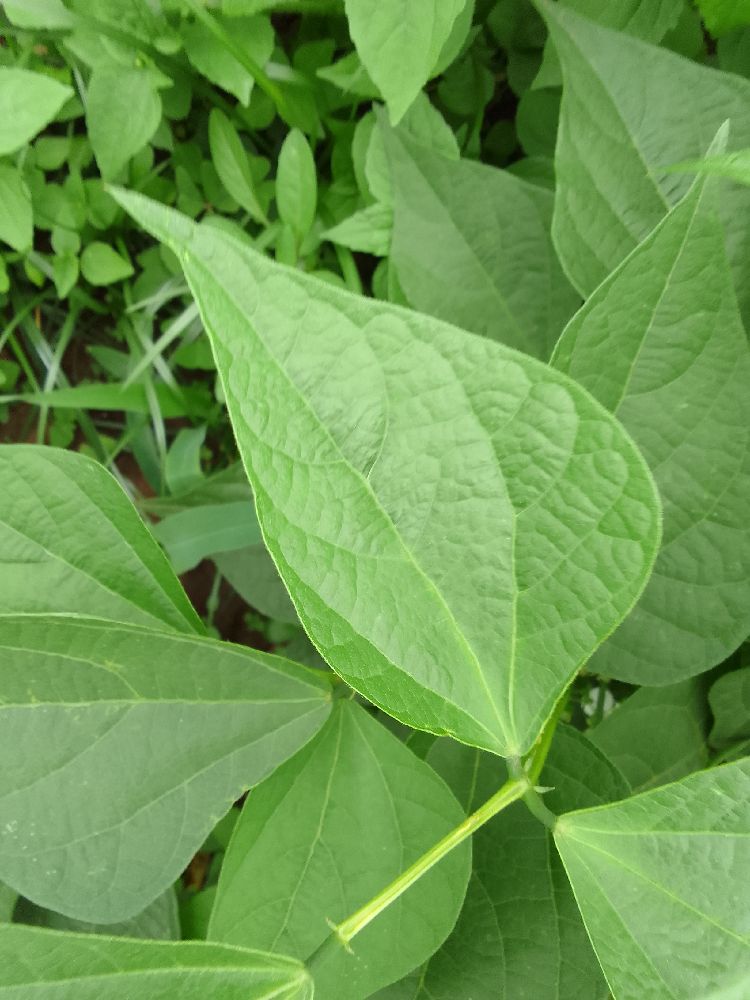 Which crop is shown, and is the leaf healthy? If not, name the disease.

common bean, healthy
